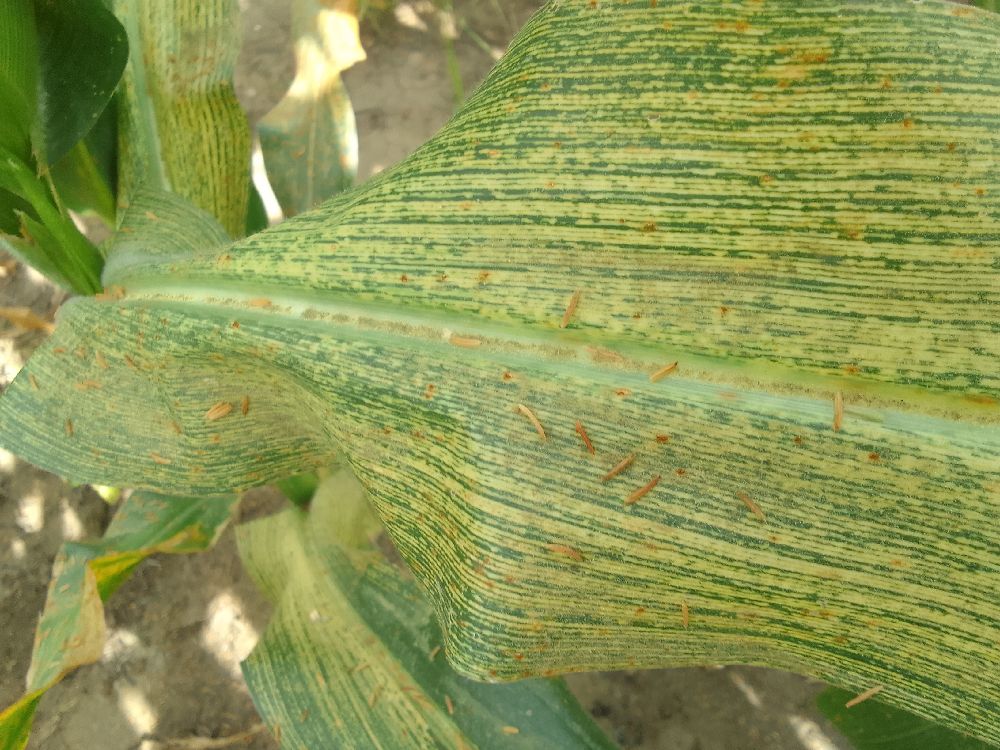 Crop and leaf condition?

maize, maize streak virus
